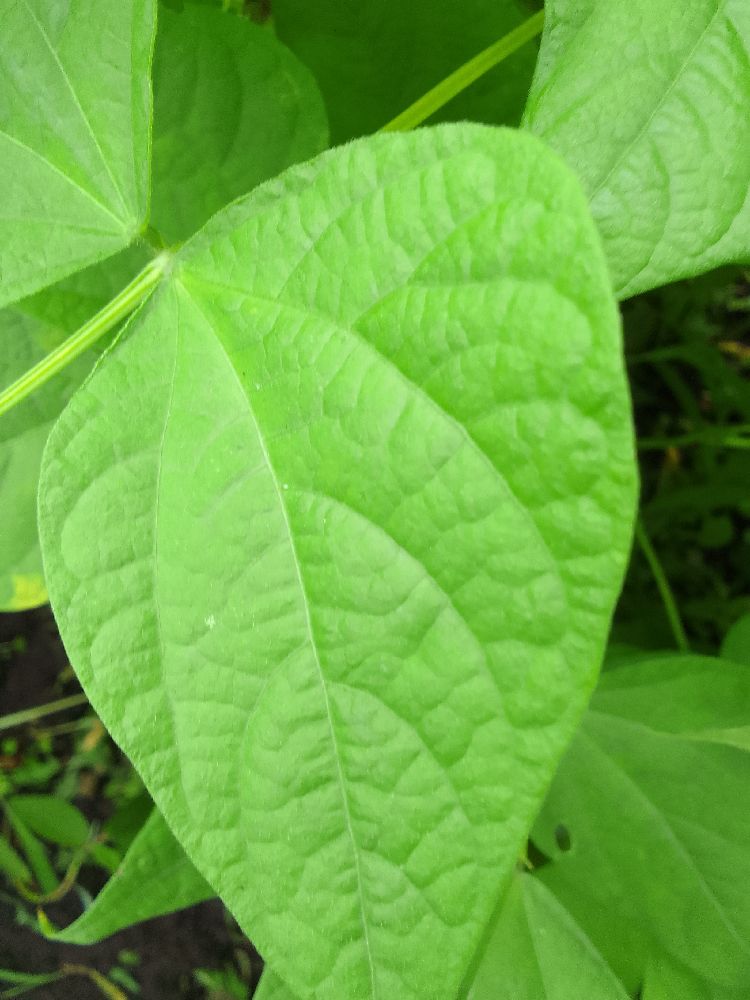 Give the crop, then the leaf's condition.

common bean, healthy
